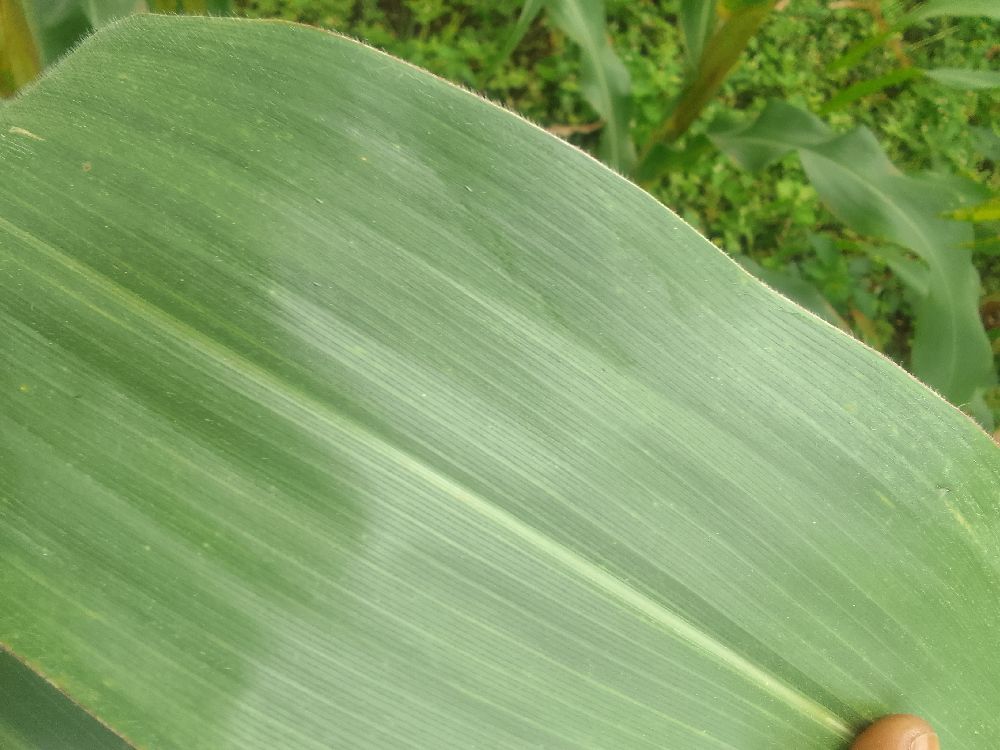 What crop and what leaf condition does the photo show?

maize, healthy
